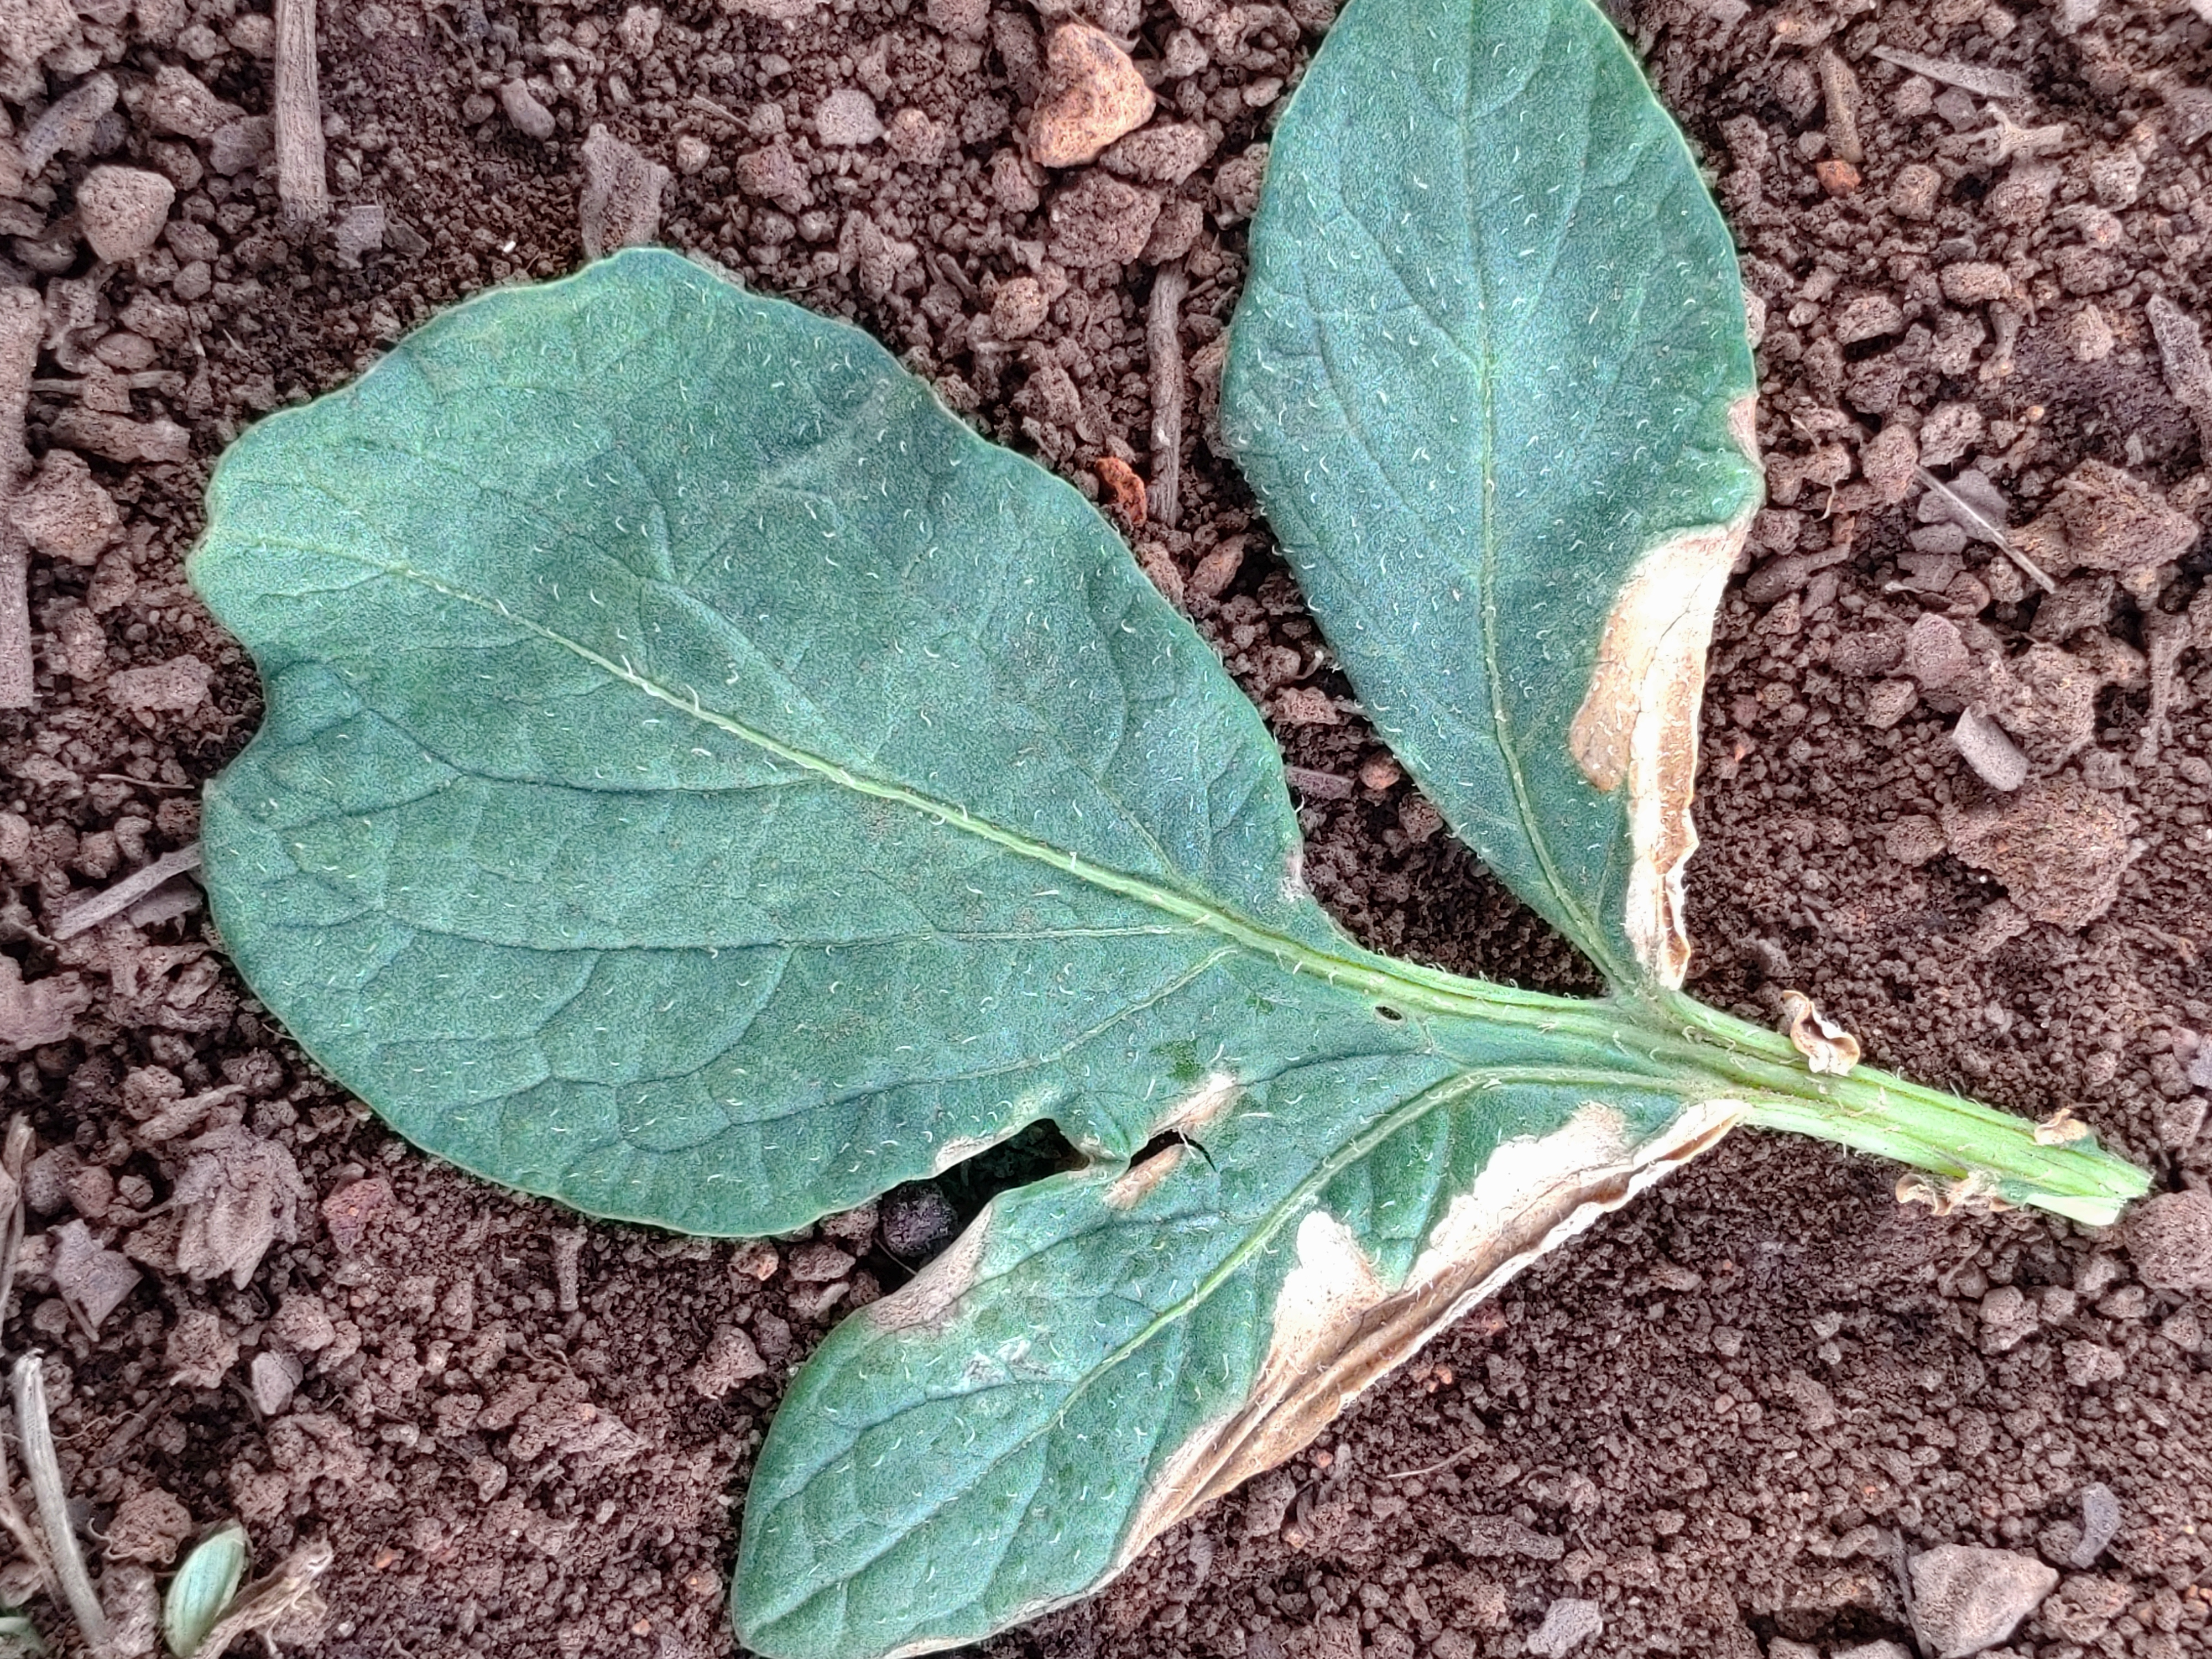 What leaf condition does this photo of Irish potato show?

early blight
